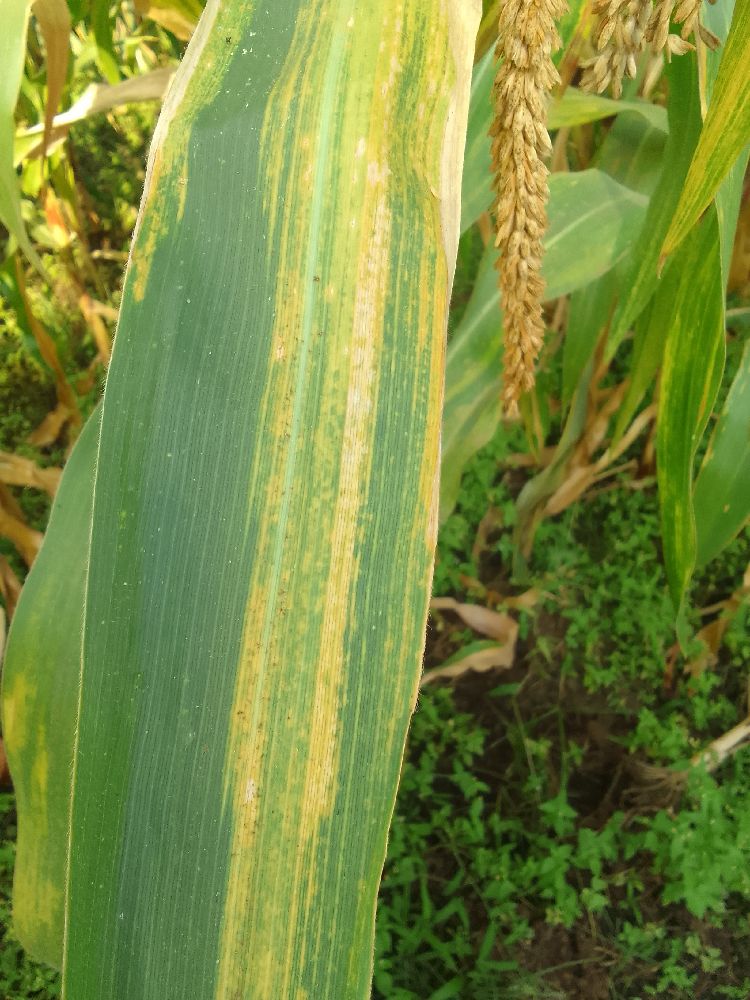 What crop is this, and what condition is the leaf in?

maize, maize lethal necrosis
